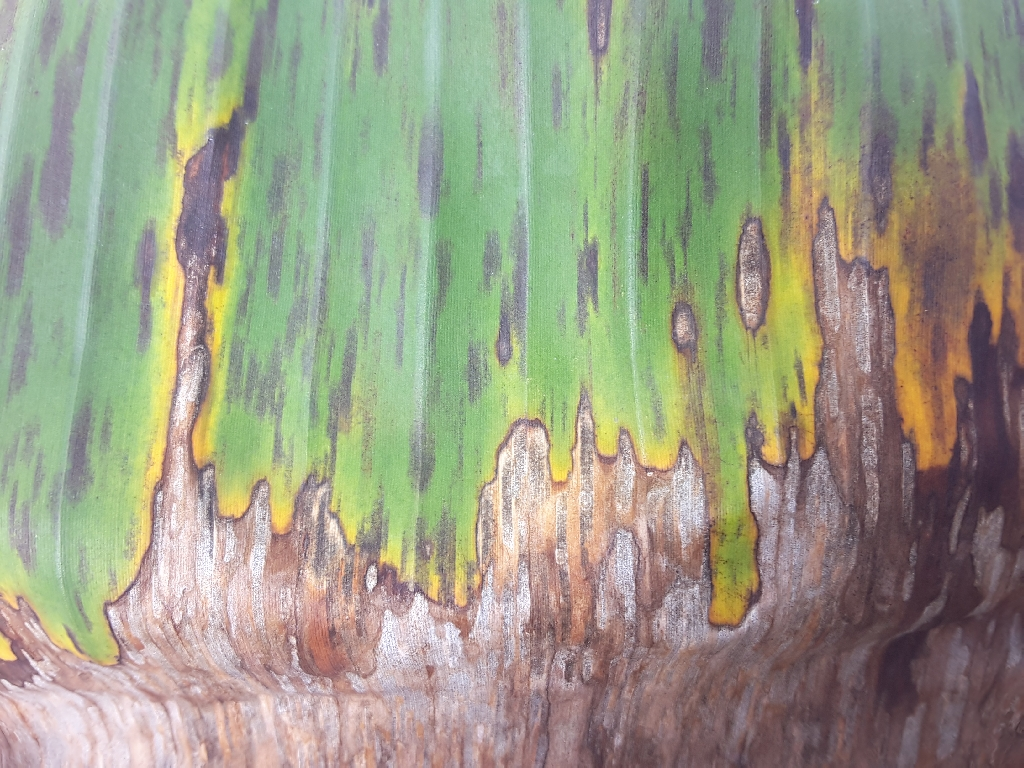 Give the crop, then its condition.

banana, black sigatoka
